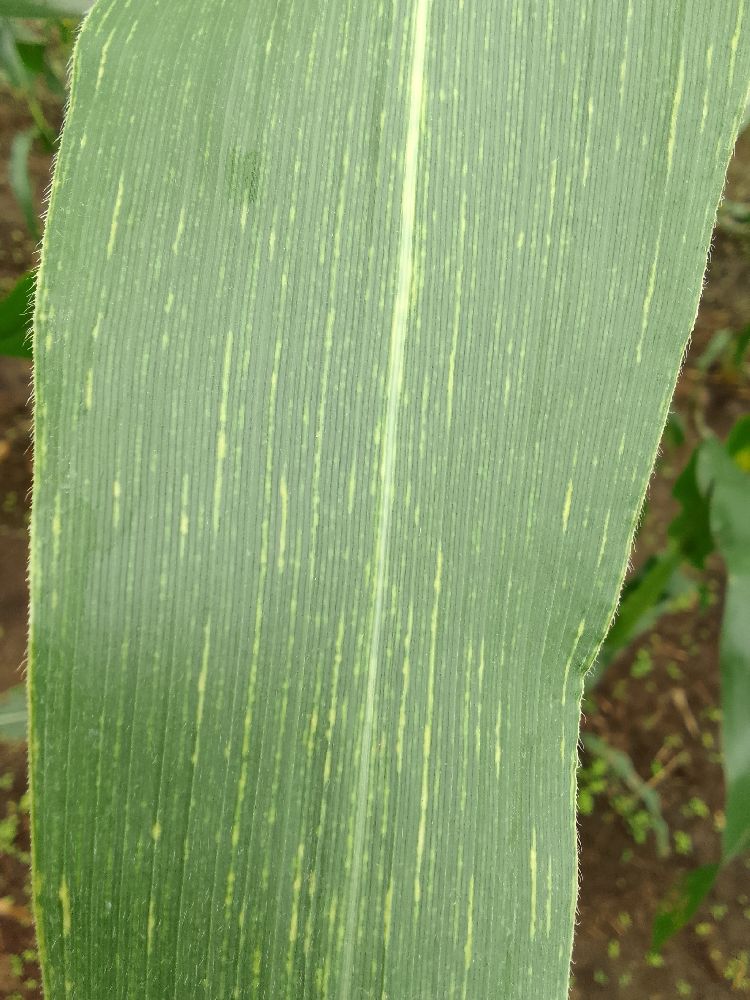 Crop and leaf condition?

maize, maize streak virus
